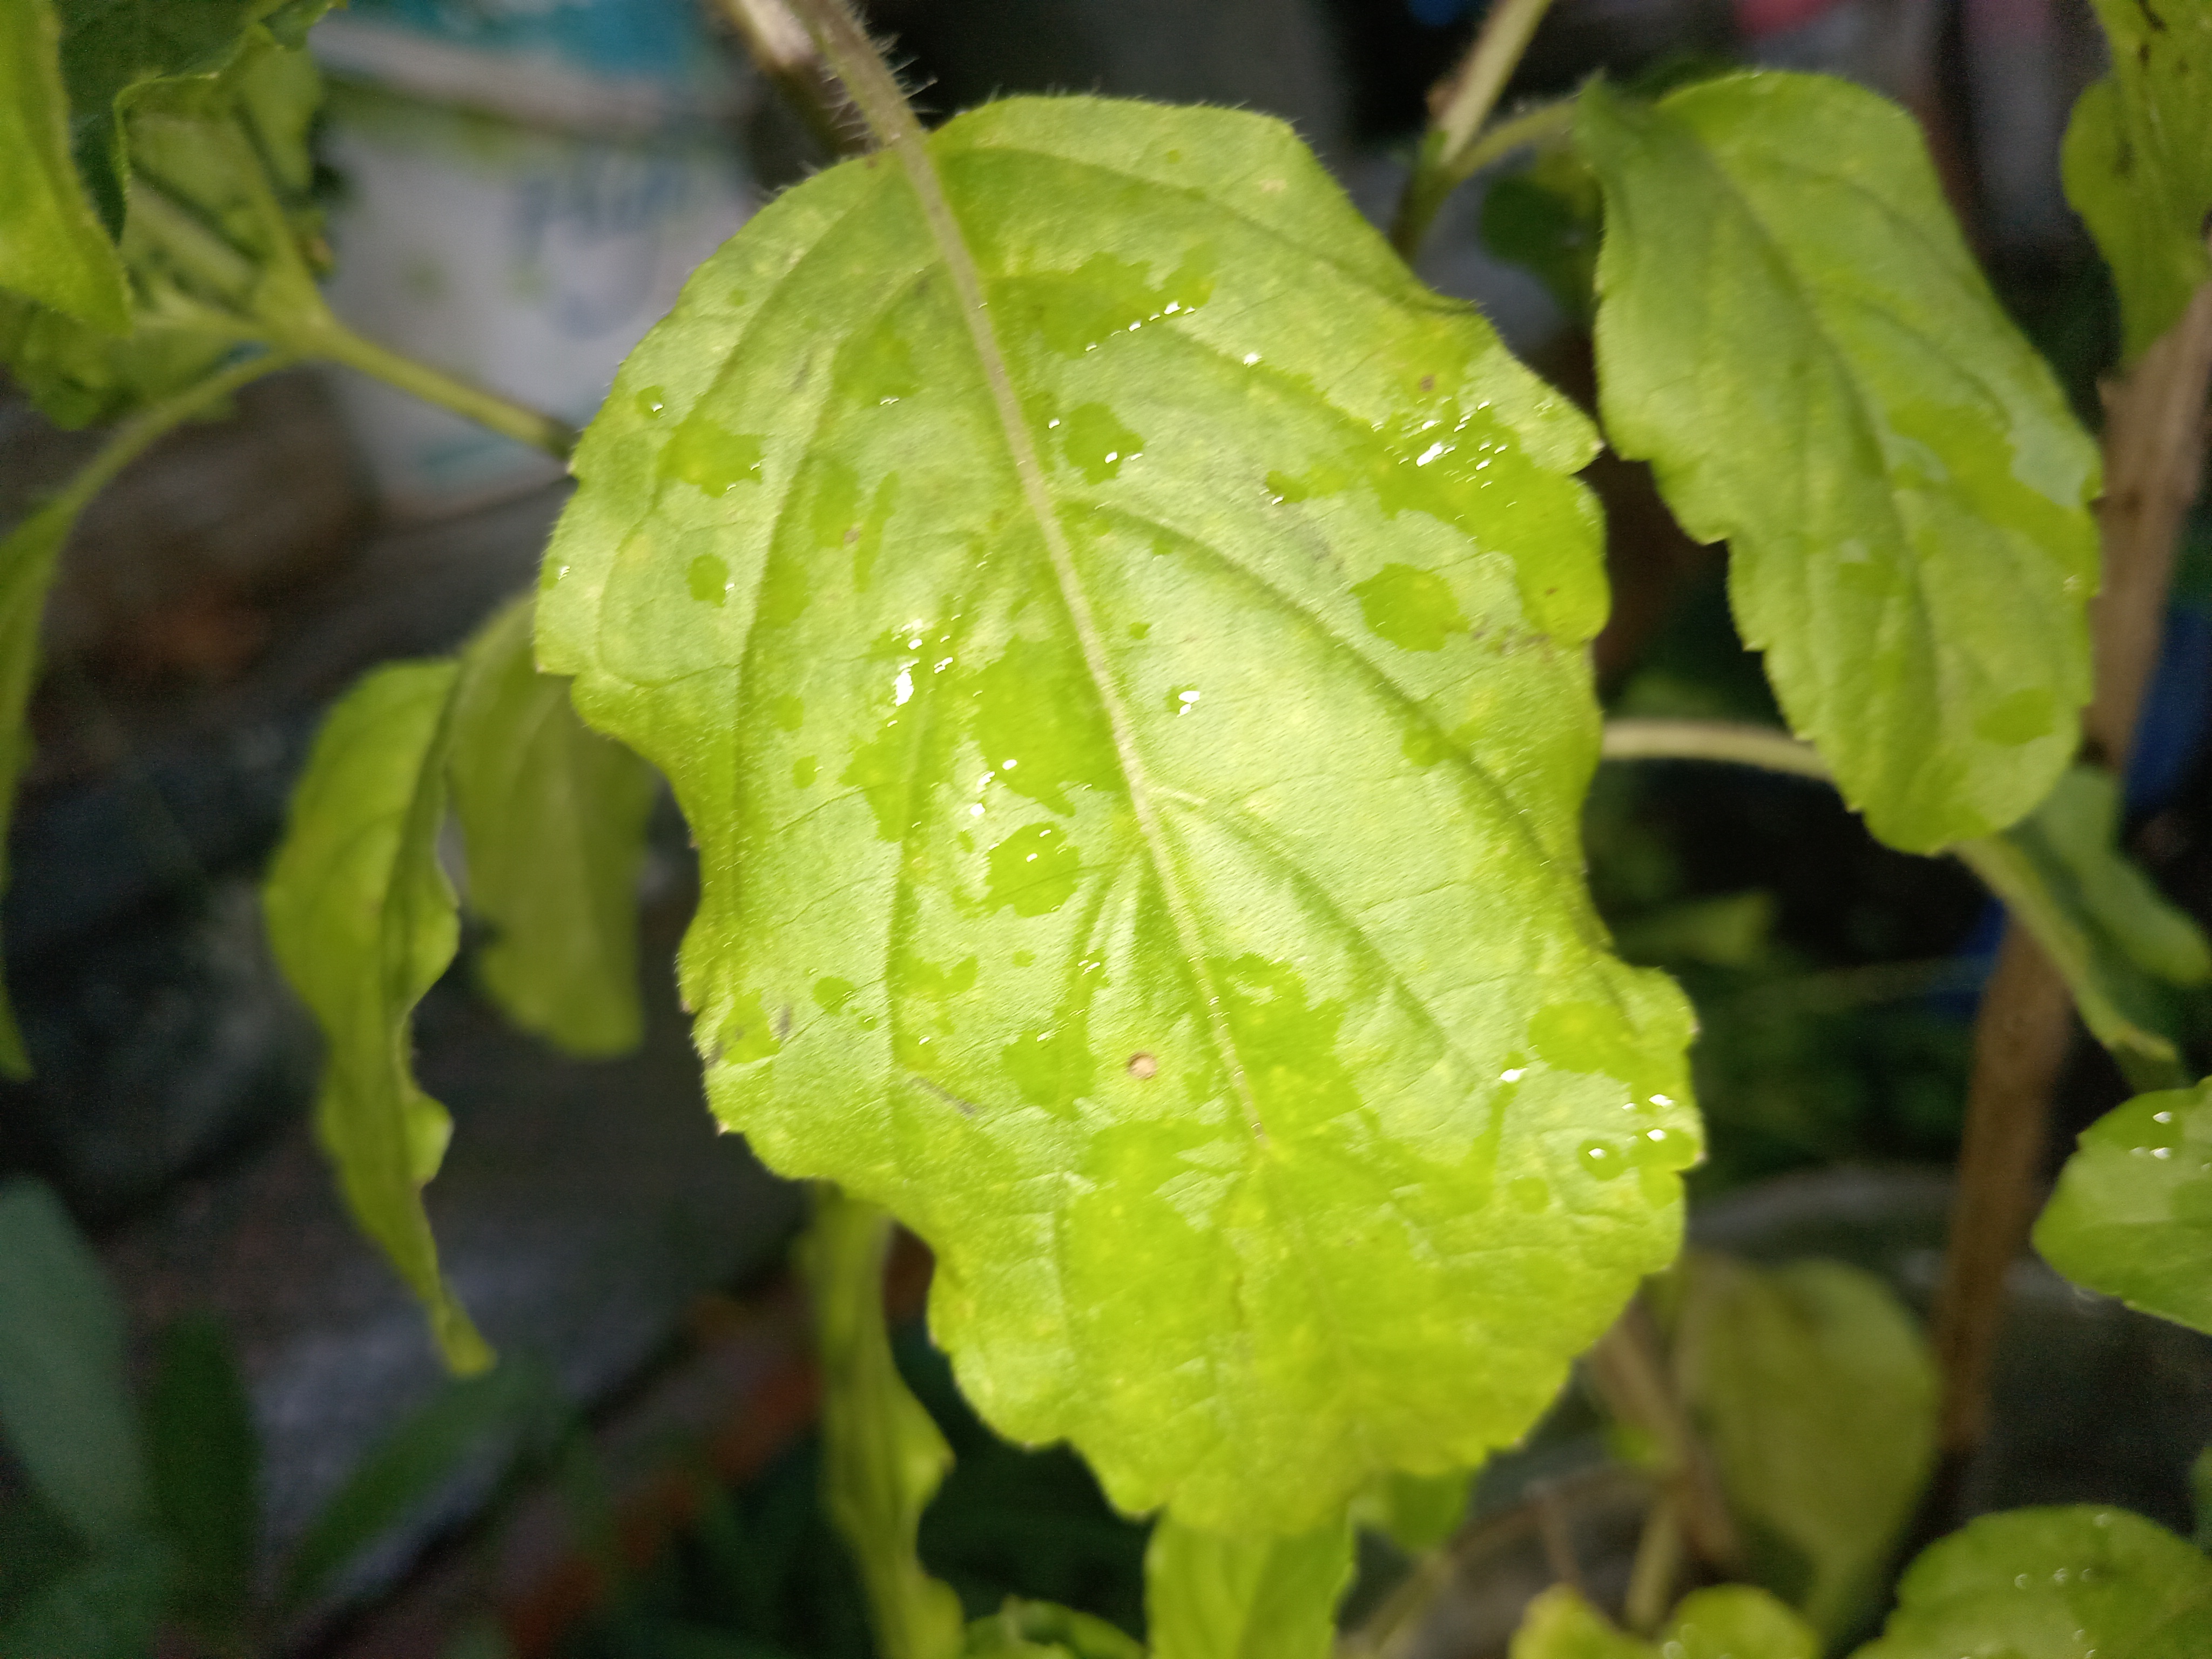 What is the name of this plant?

tulshi
